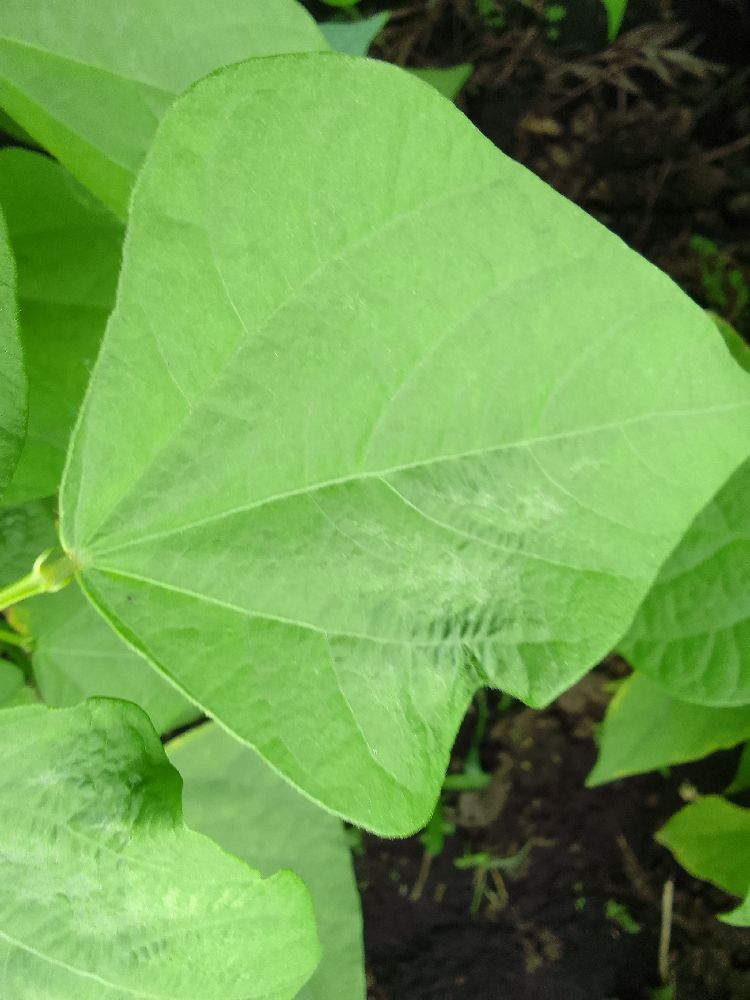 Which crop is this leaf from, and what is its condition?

common bean, healthy
